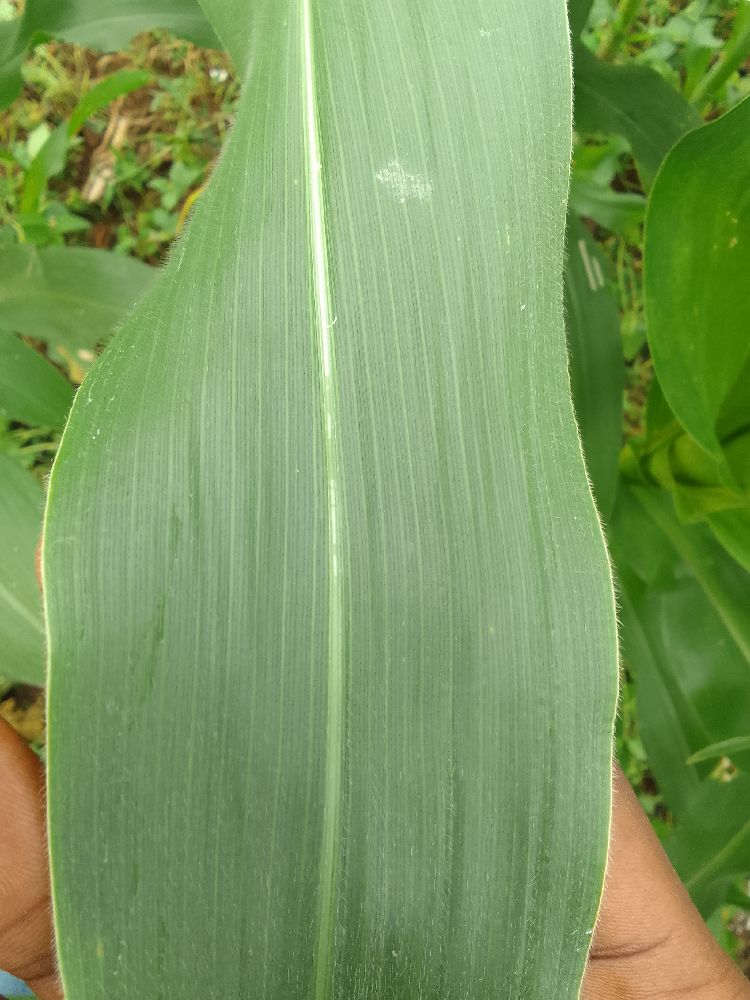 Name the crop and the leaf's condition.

maize, healthy
